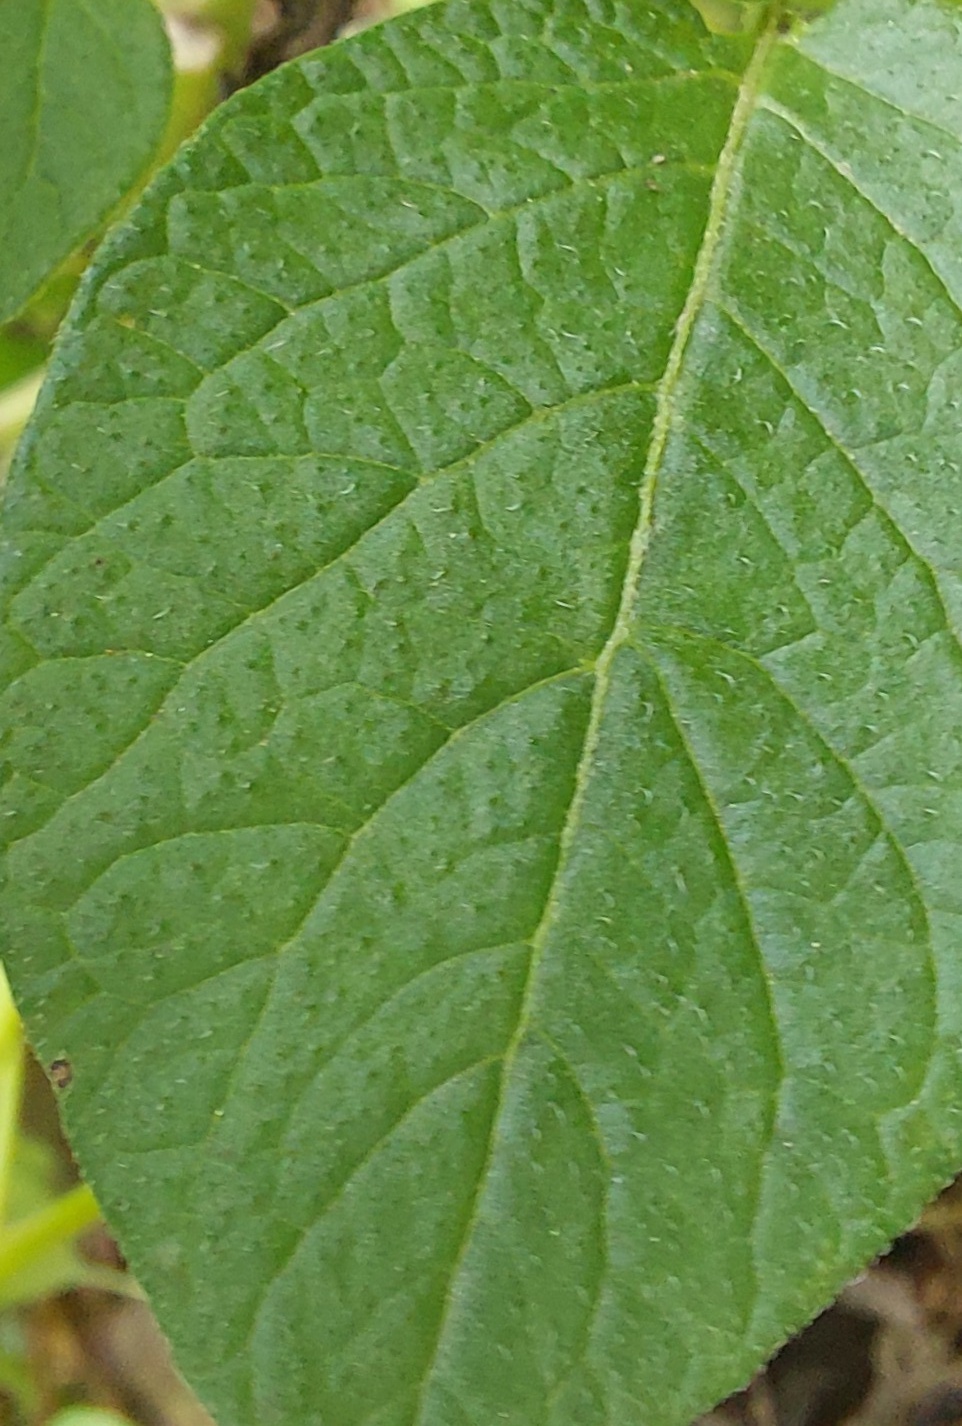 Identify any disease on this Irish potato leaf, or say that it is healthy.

healthy
